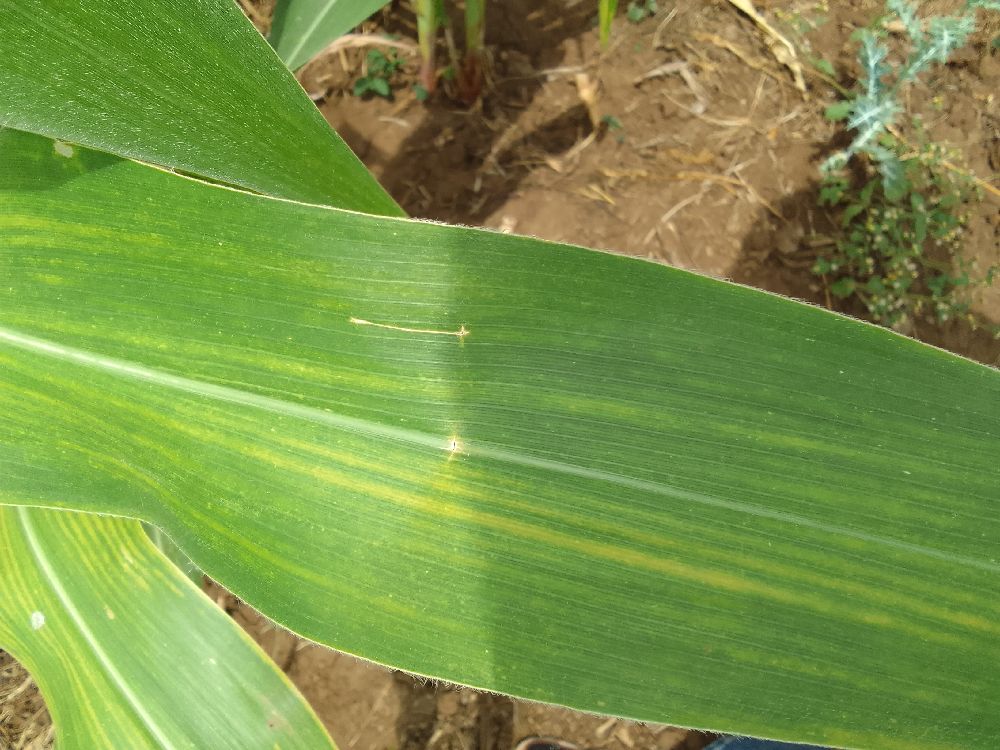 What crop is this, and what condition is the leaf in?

maize, maize lethal necrosis
